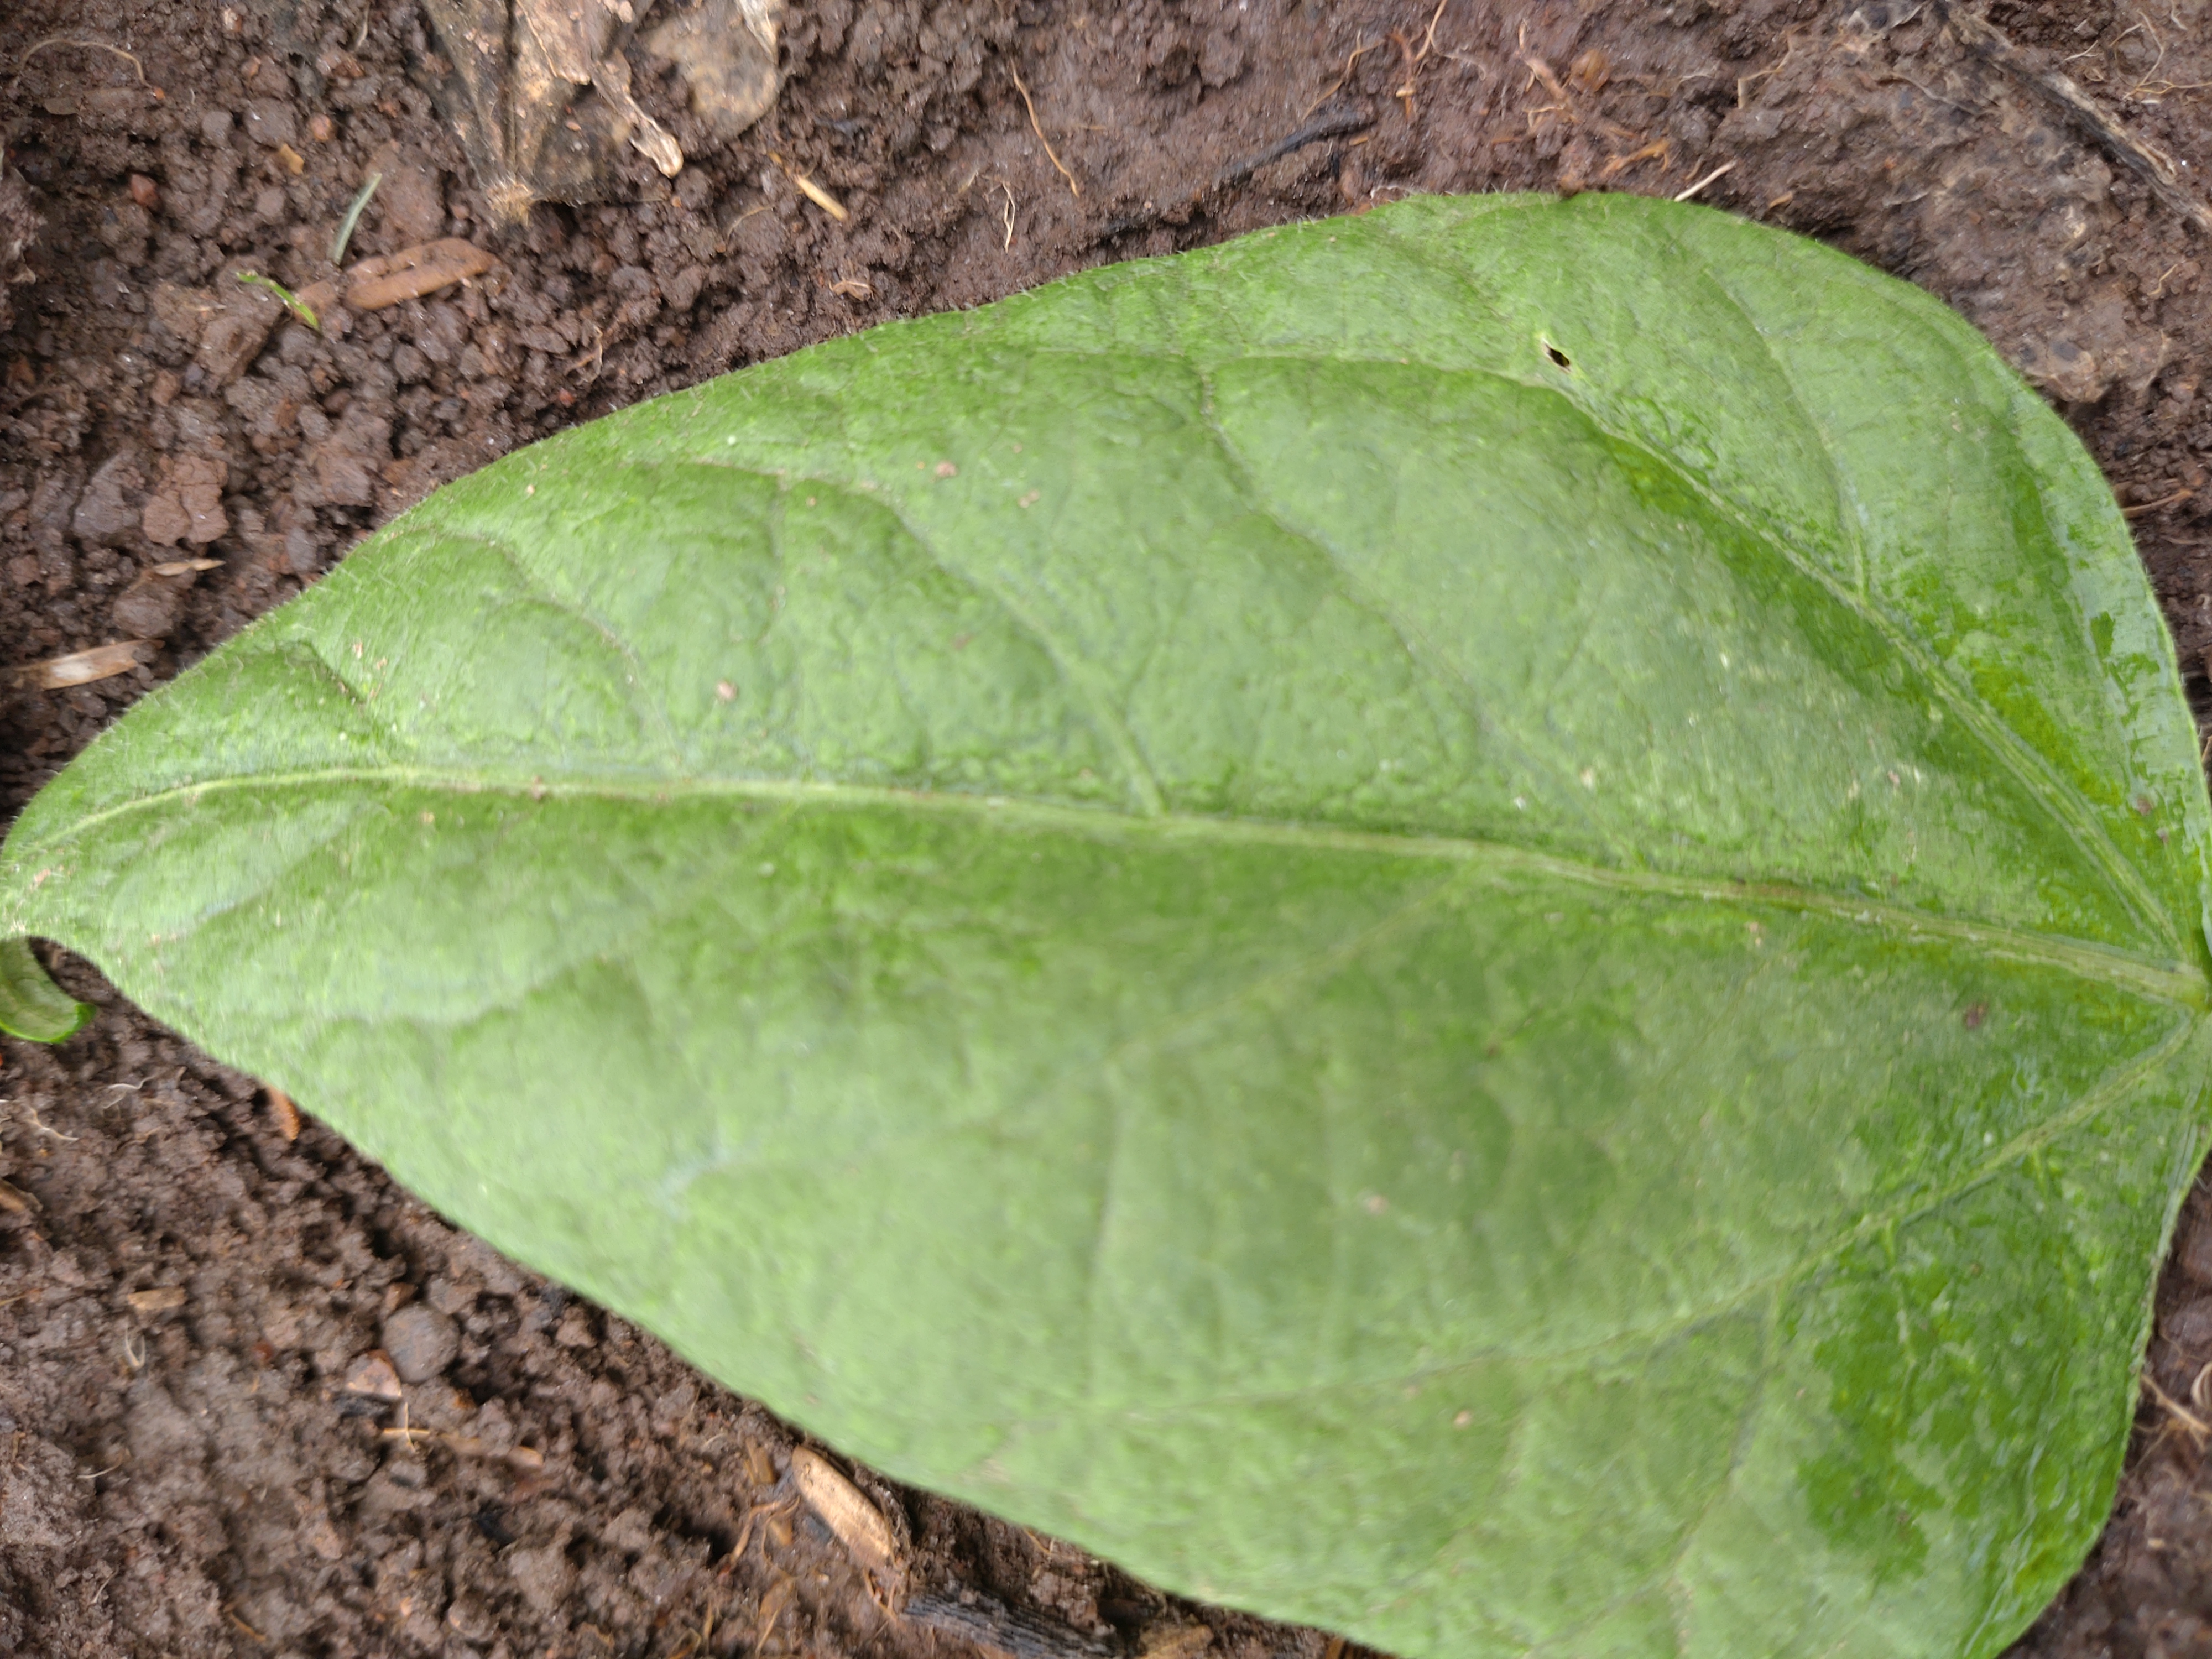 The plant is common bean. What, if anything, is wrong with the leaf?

healthy
